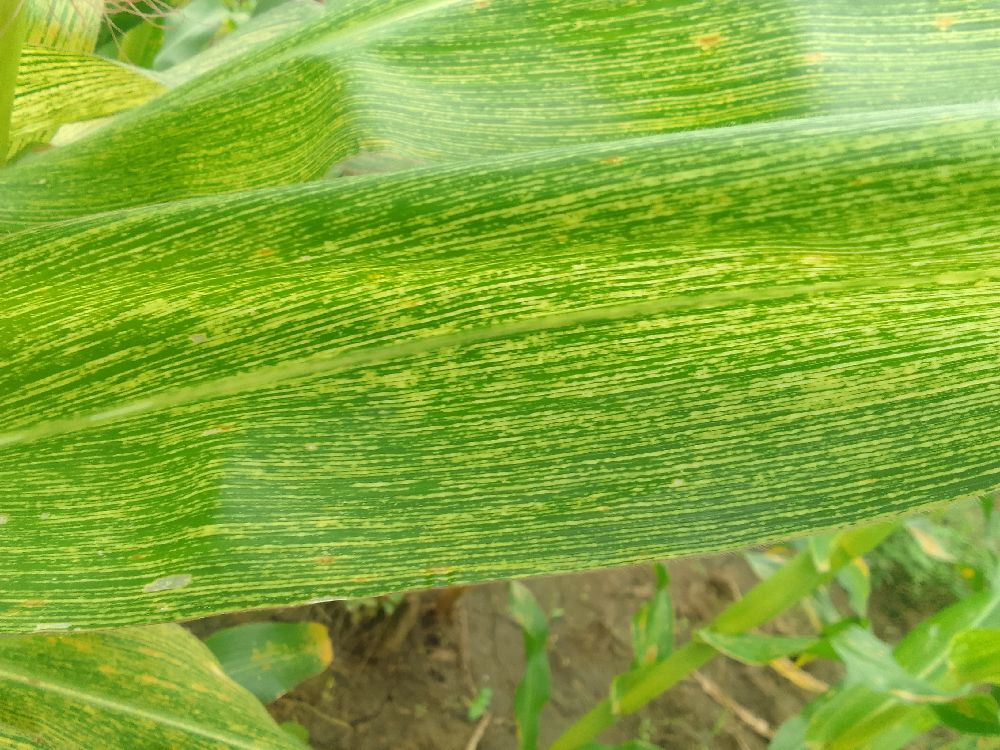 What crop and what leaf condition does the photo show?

maize, maize streak virus
